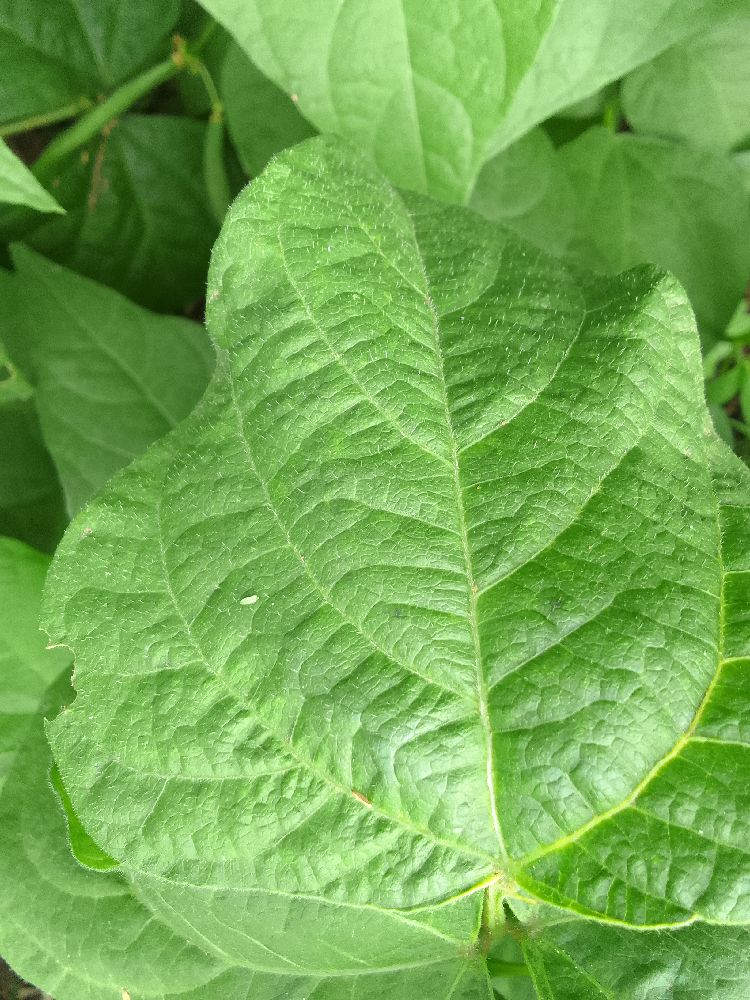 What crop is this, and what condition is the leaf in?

common bean, healthy
